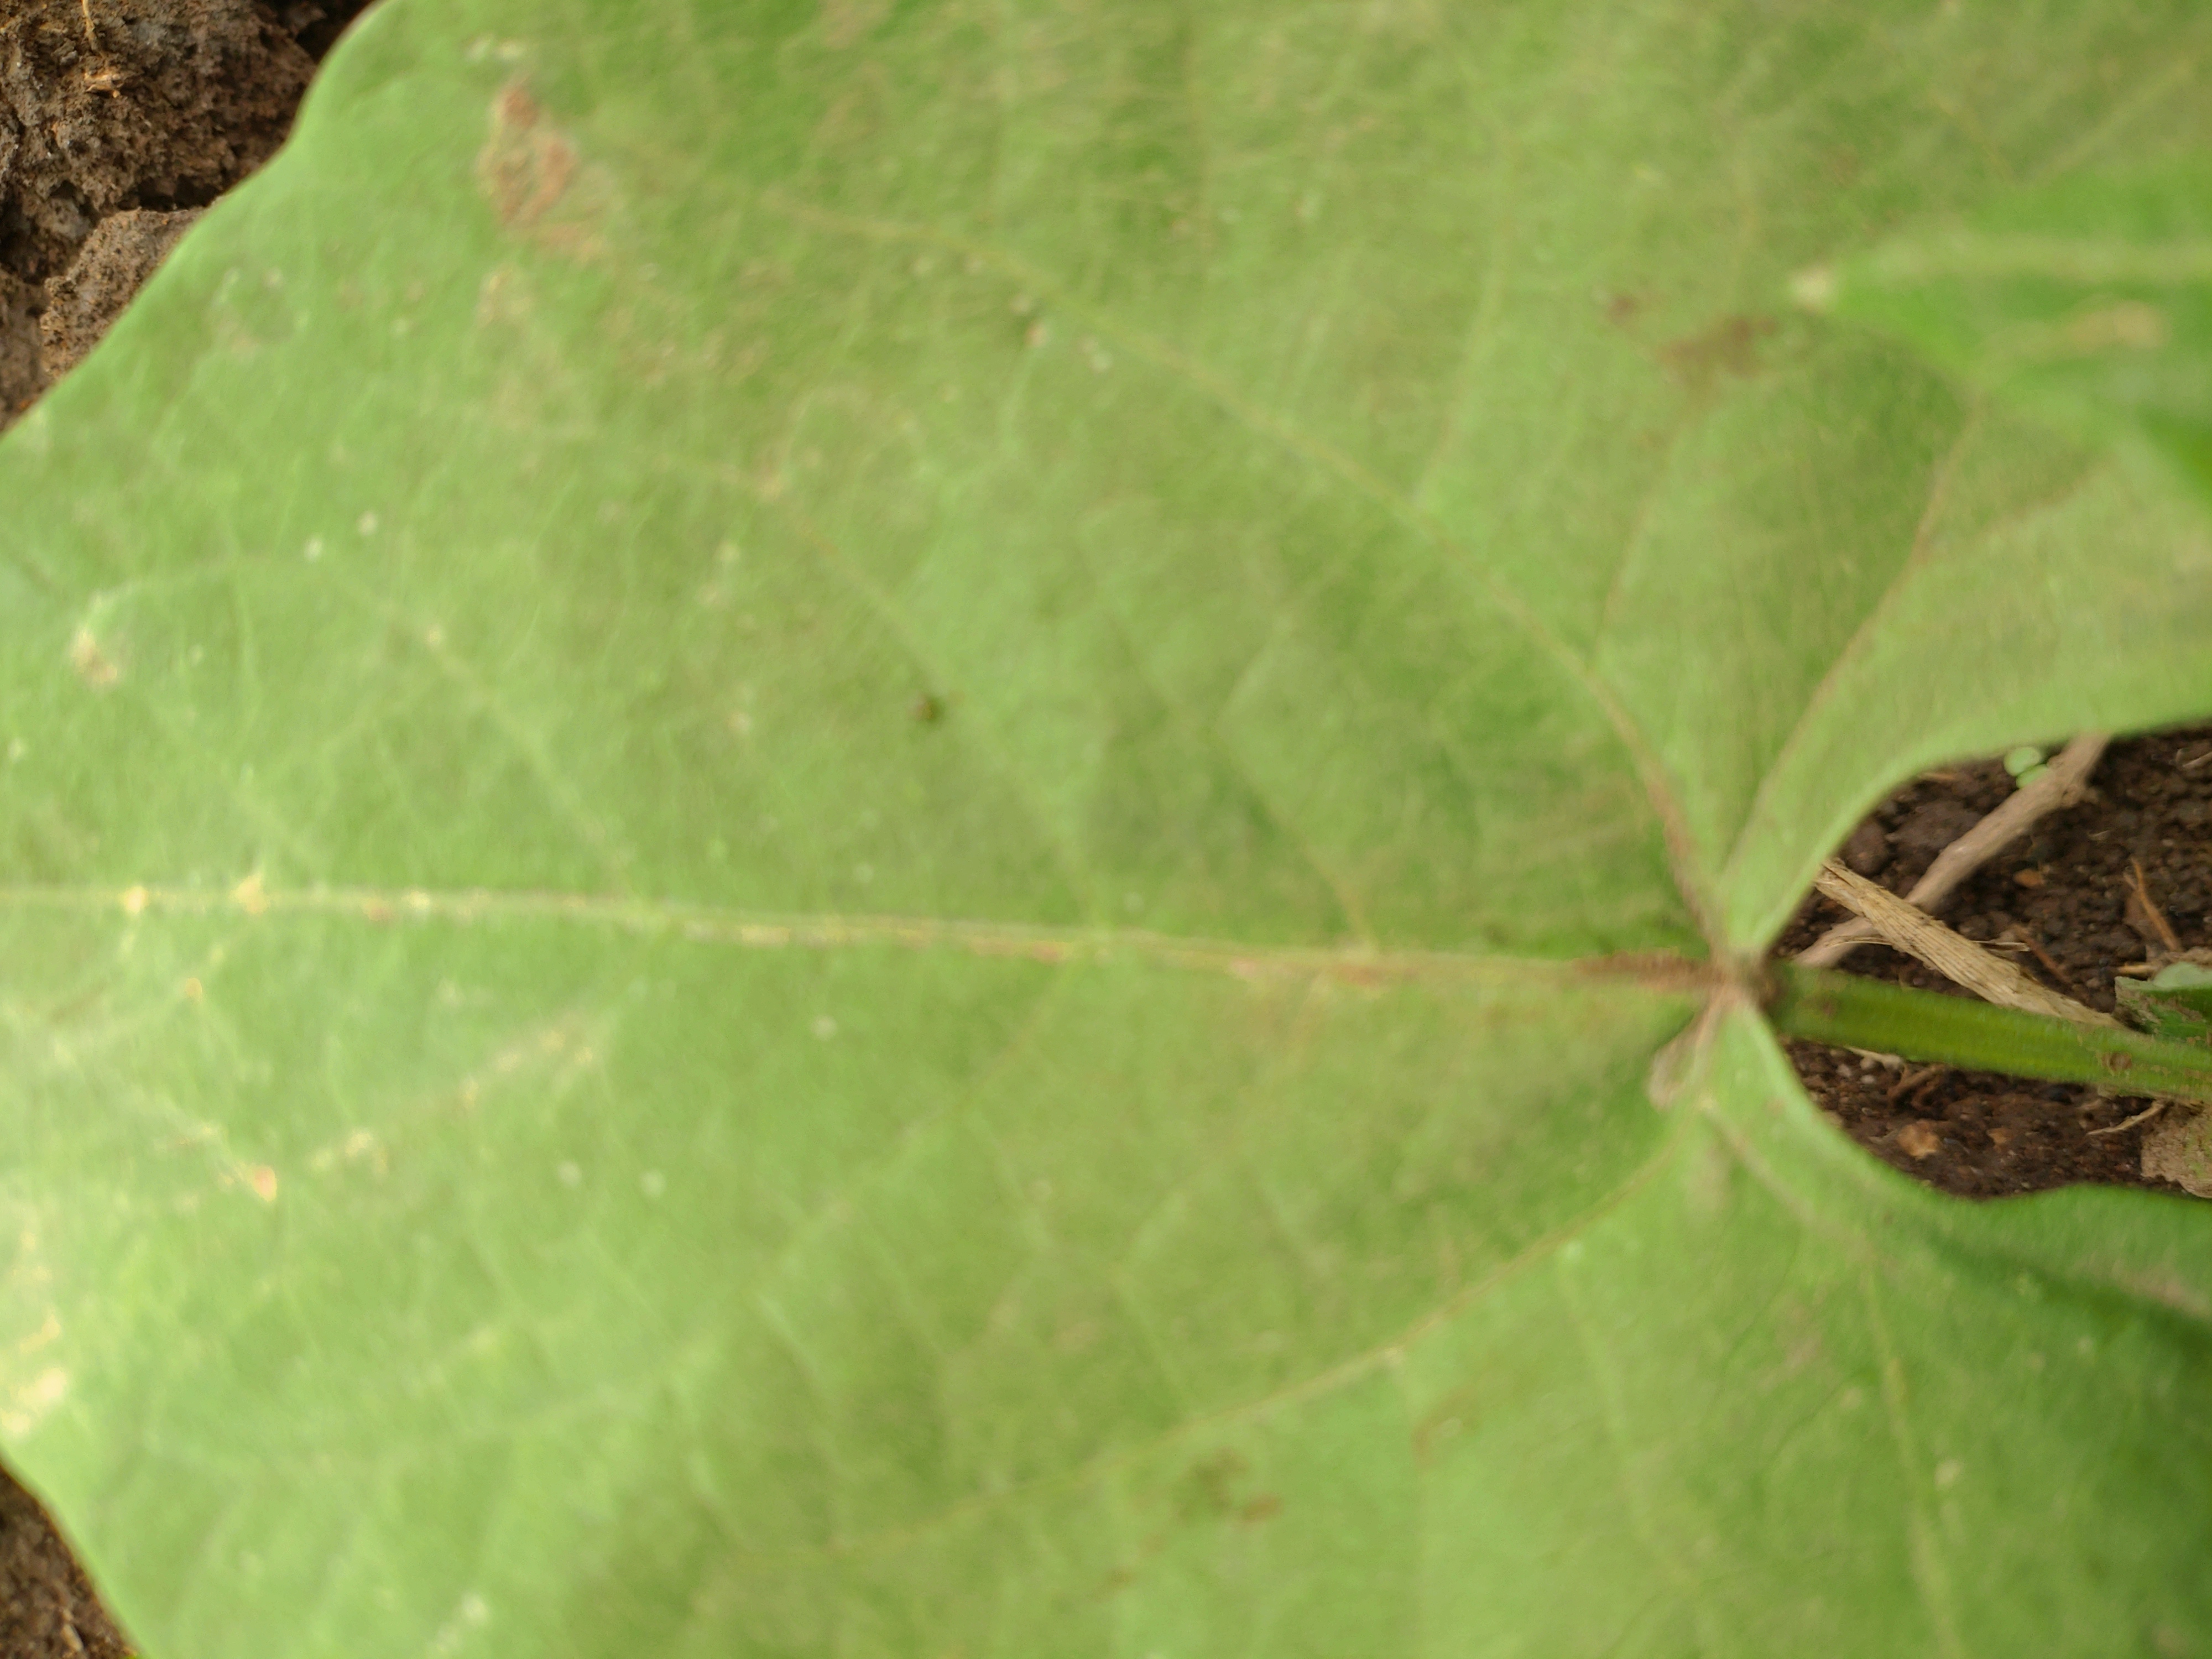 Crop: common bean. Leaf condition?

healthy
